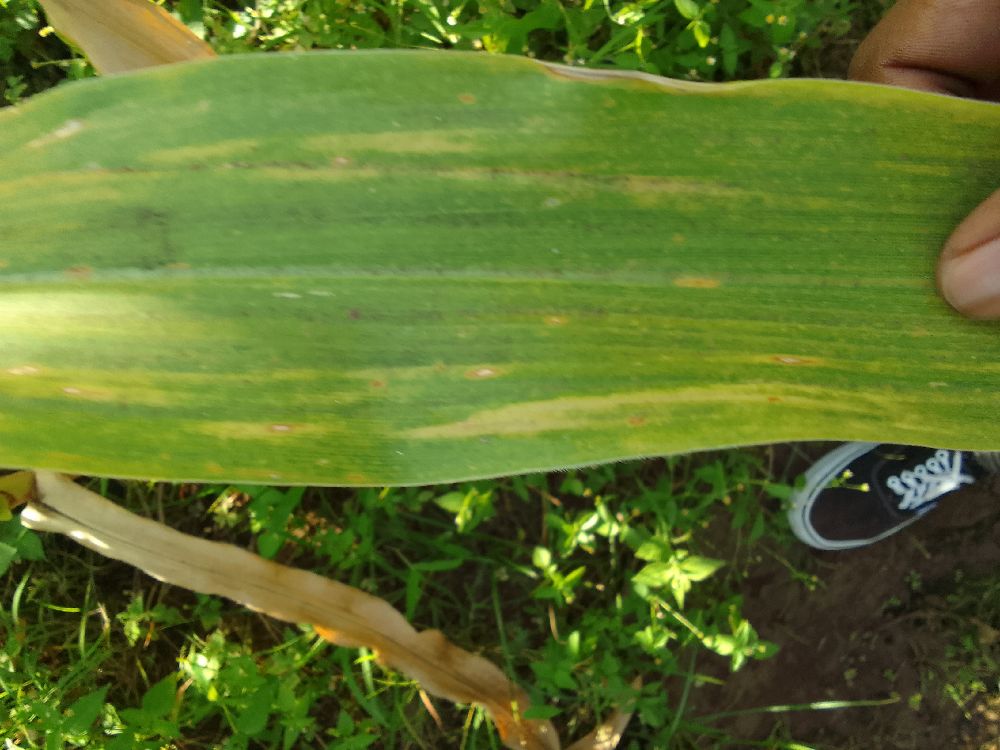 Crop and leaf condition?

maize, maize lethal necrosis
